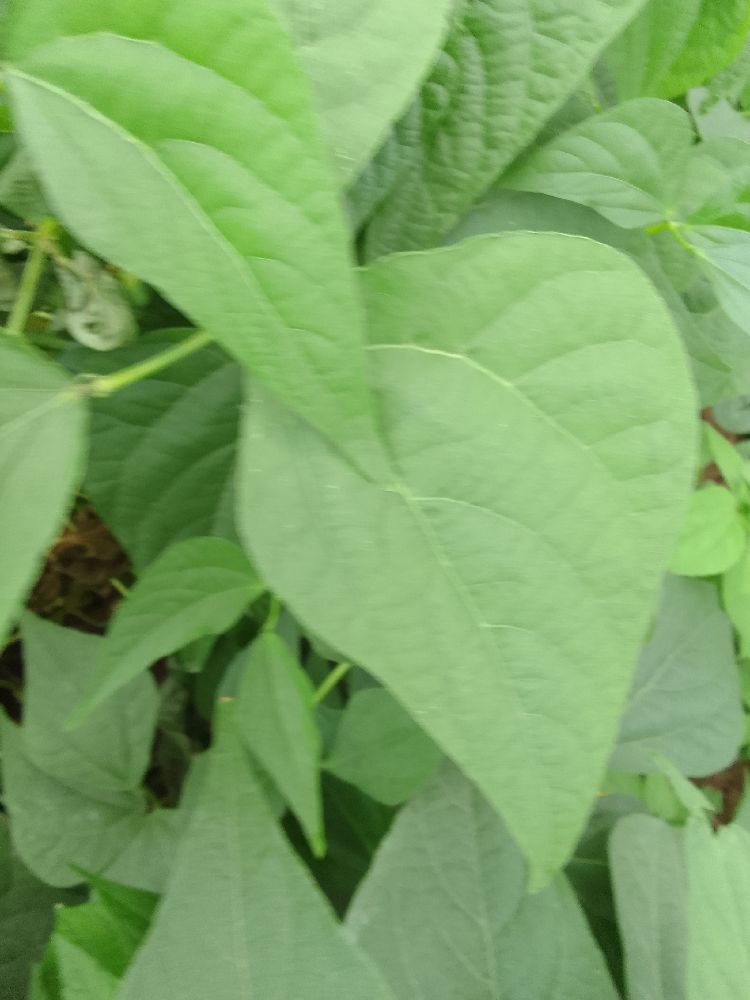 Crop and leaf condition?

common bean, healthy
